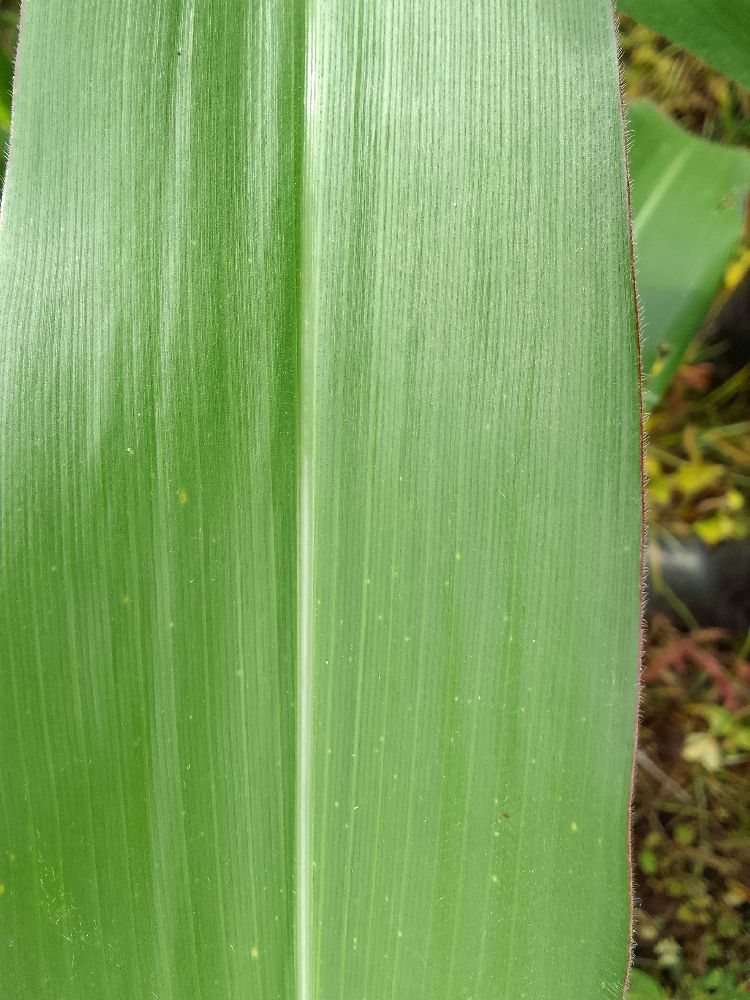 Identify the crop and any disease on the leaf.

maize, healthy
